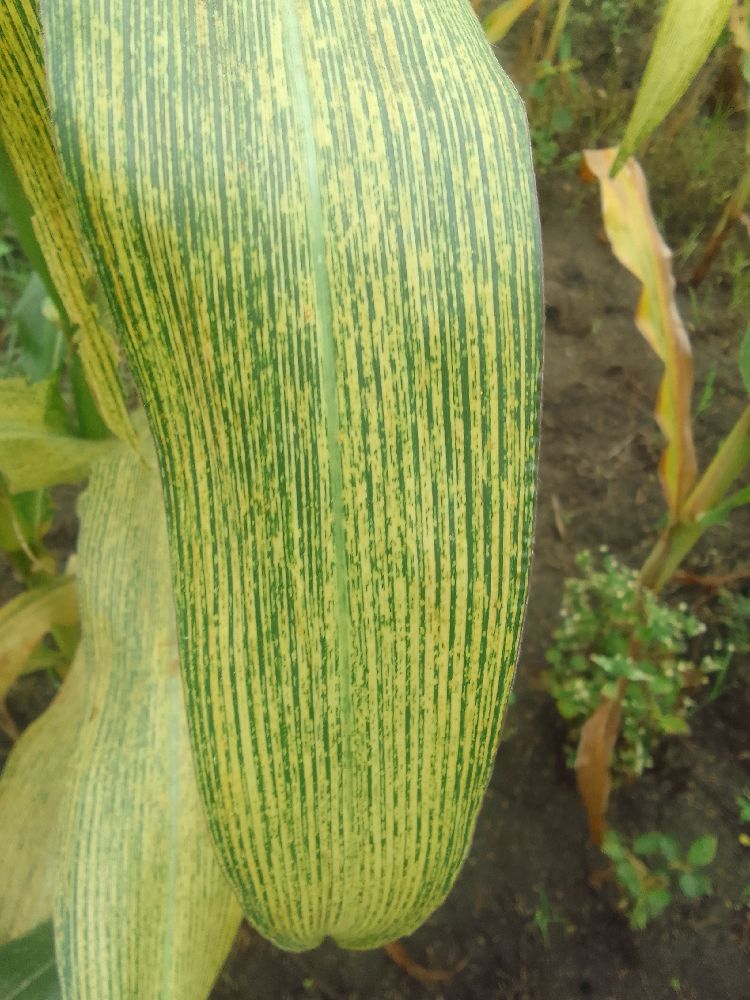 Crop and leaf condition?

maize, maize streak virus
